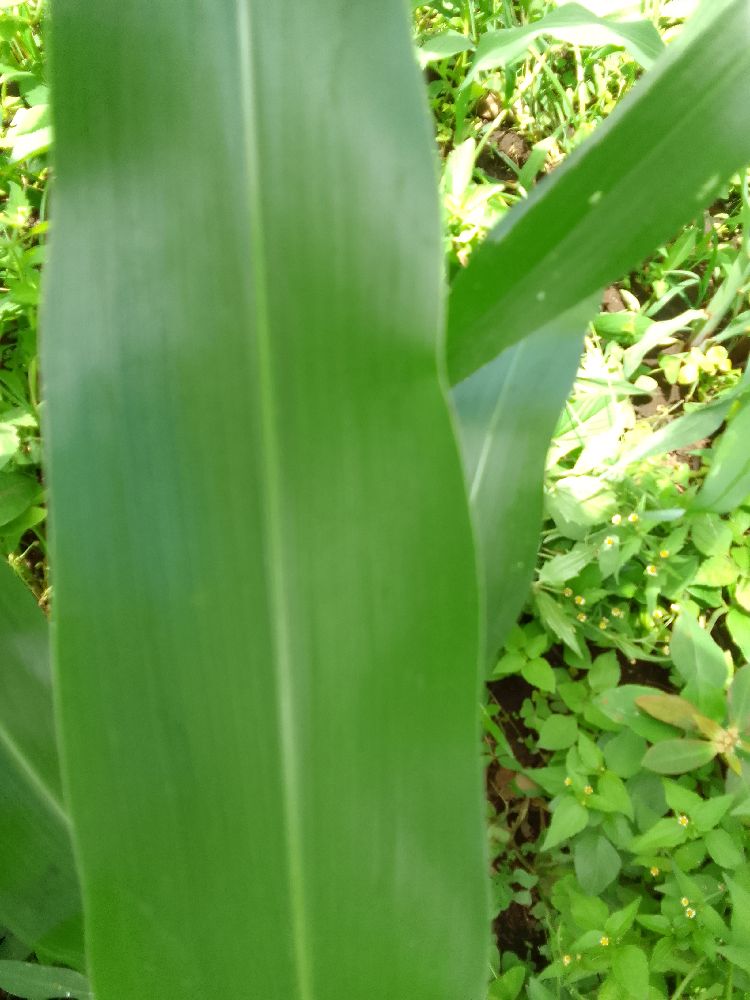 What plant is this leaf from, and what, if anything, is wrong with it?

maize, healthy
